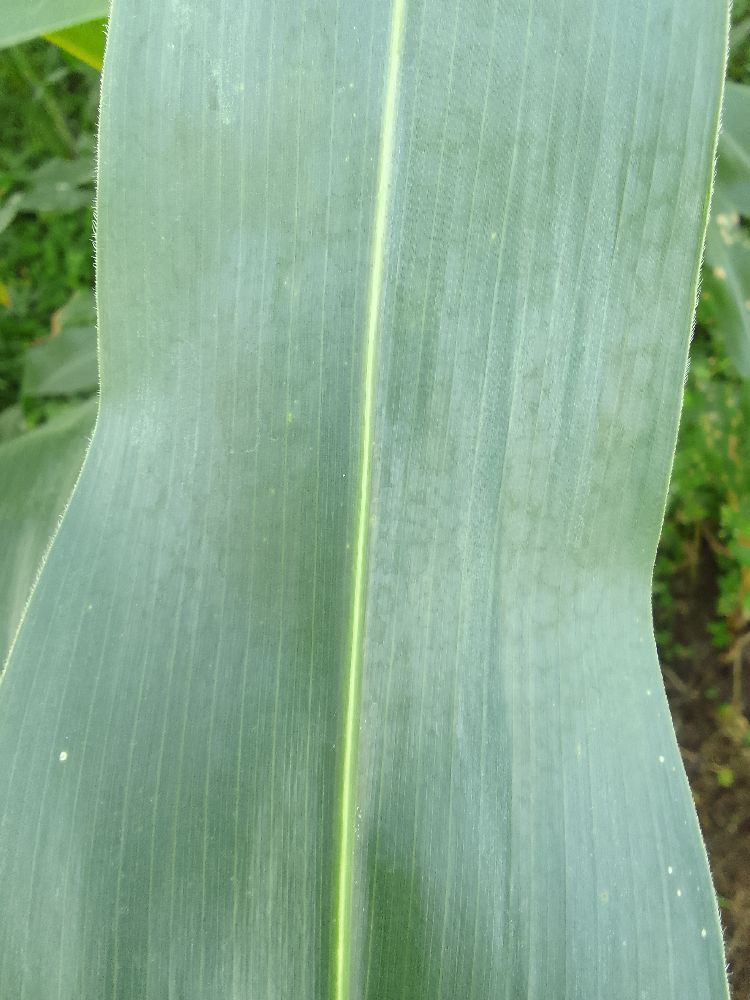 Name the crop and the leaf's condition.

maize, healthy
